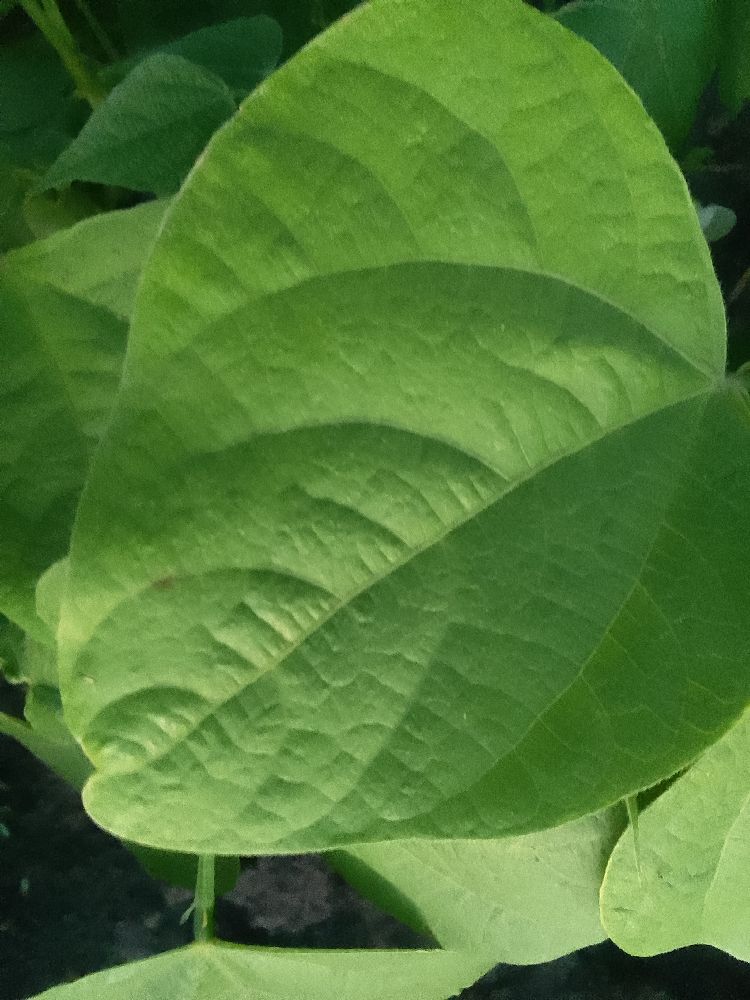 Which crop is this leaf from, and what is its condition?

common bean, healthy
